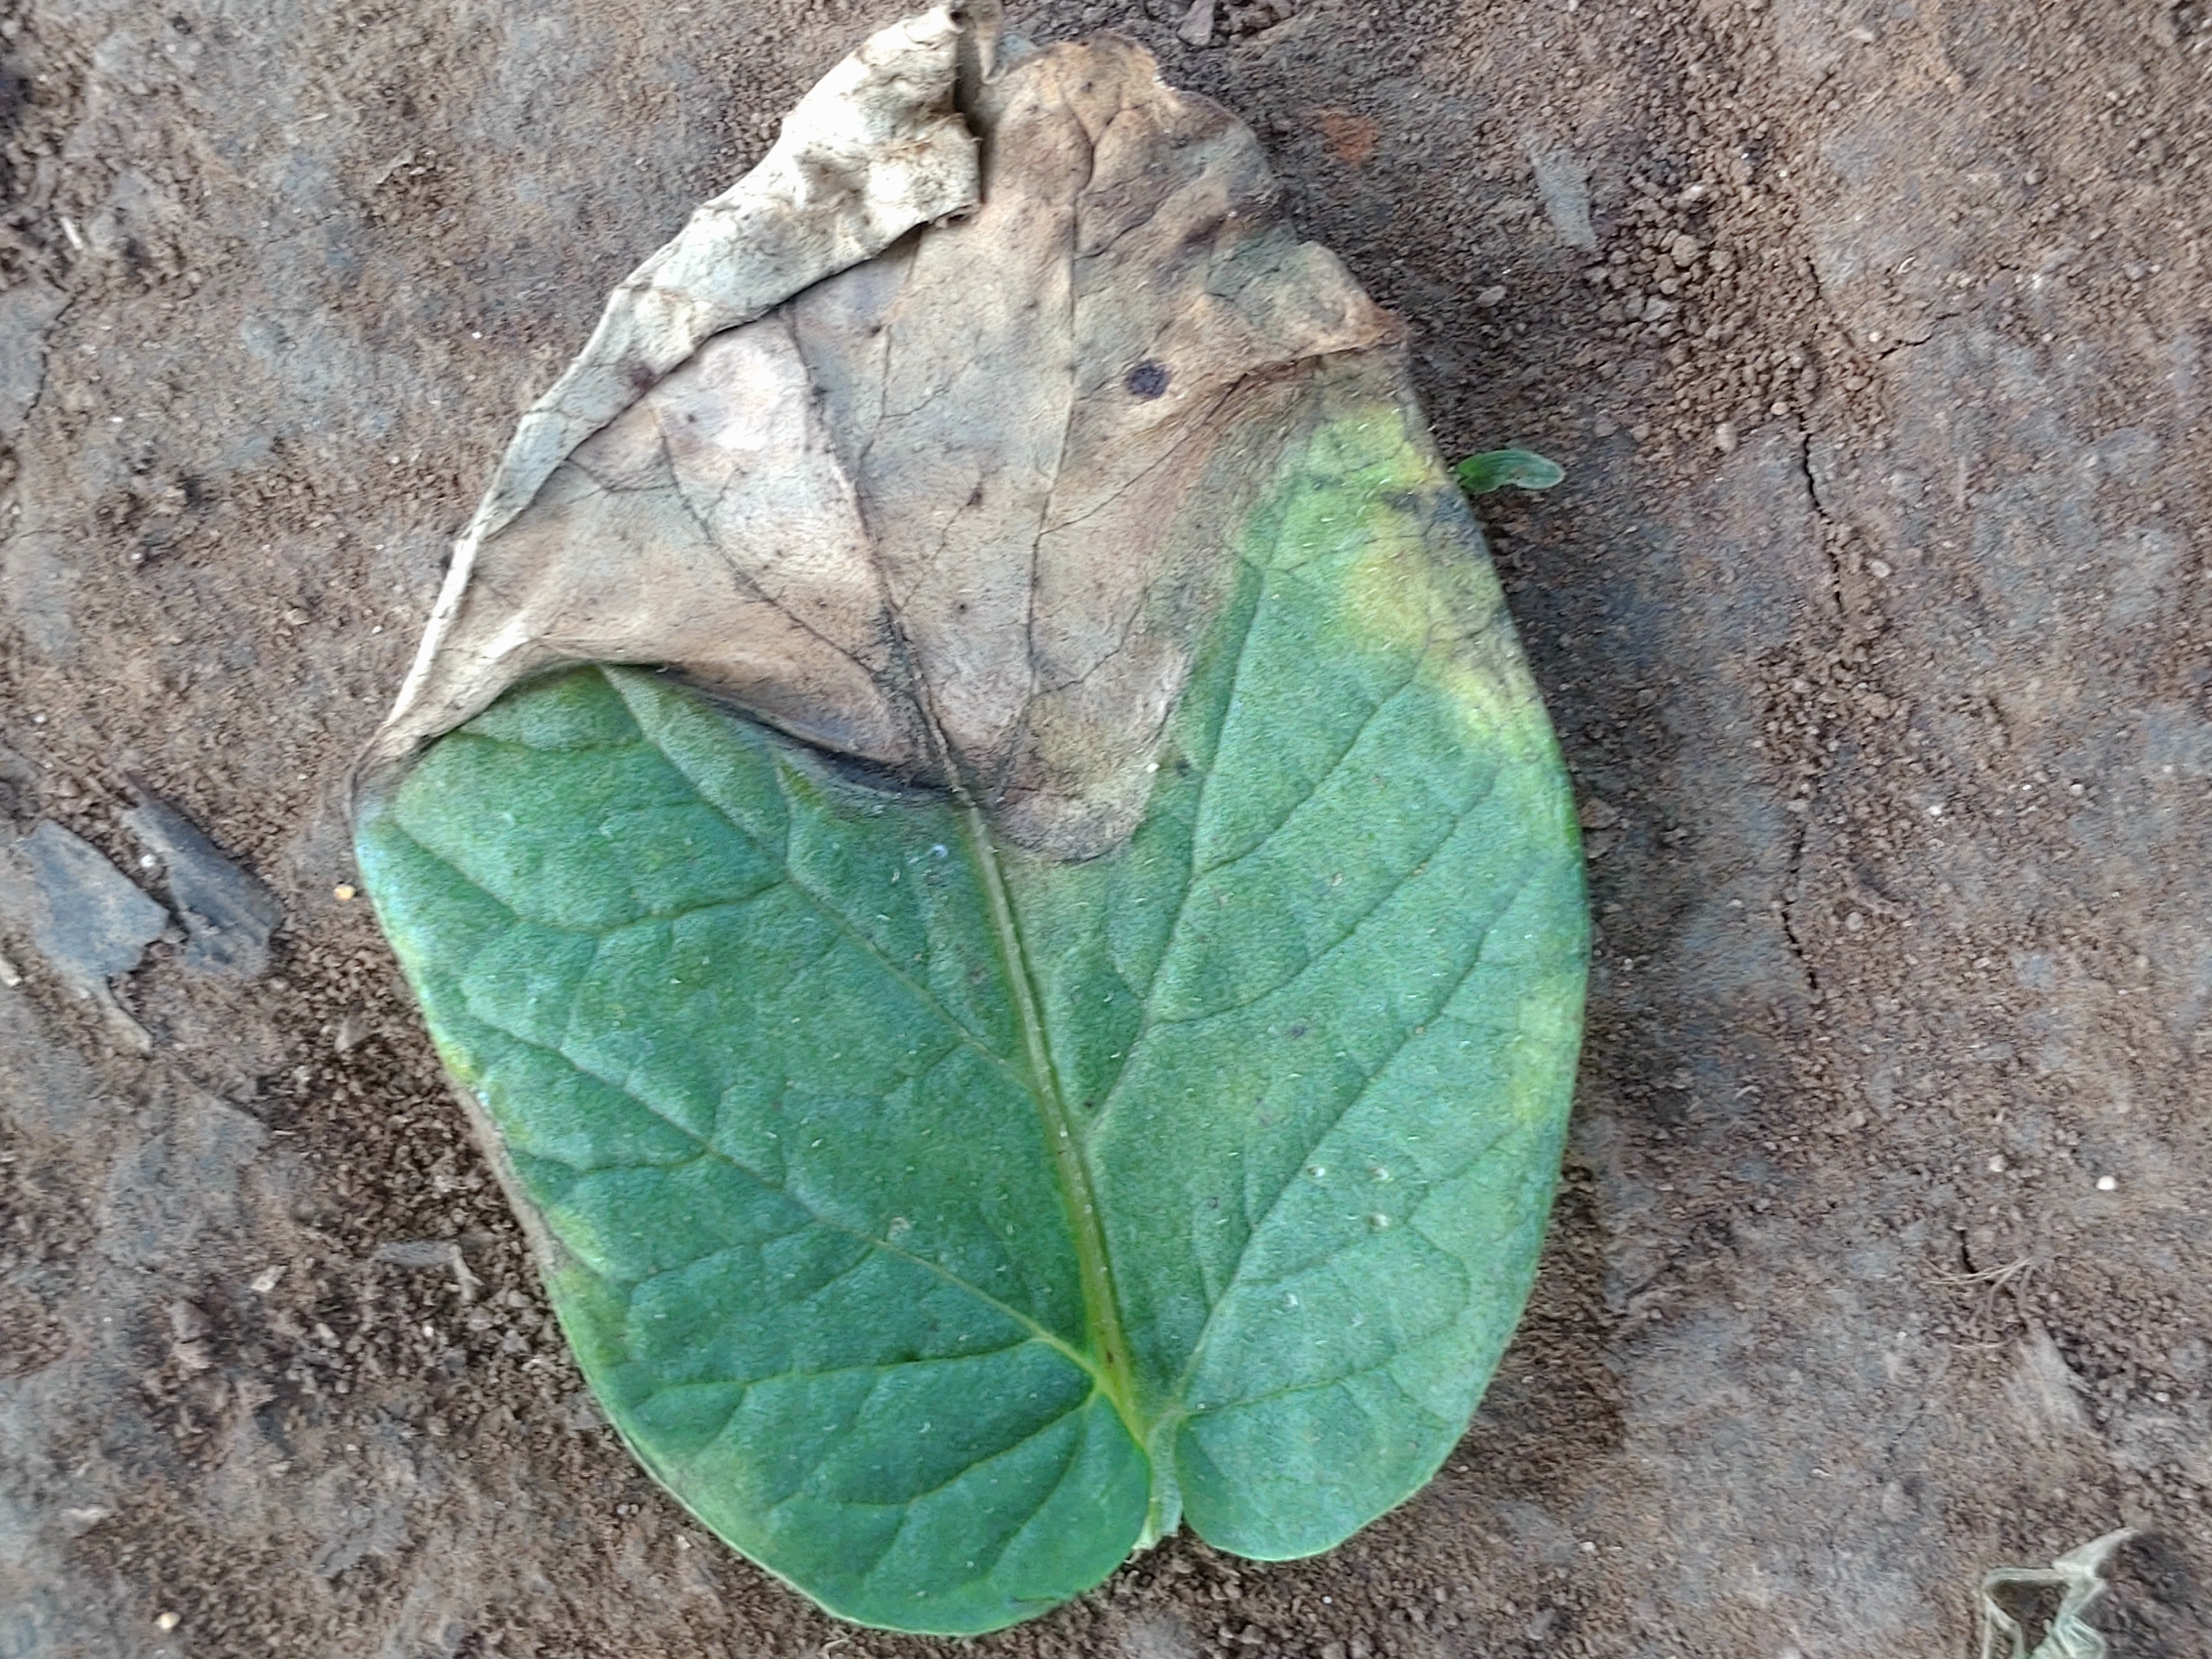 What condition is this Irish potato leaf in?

early blight
